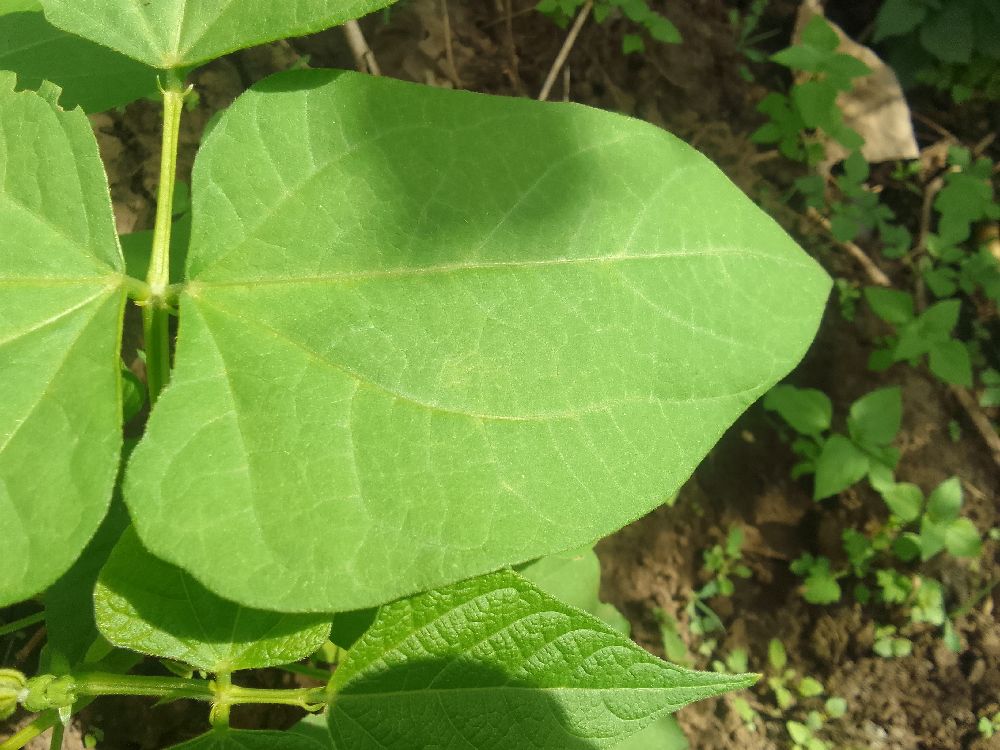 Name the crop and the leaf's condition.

common bean, healthy
